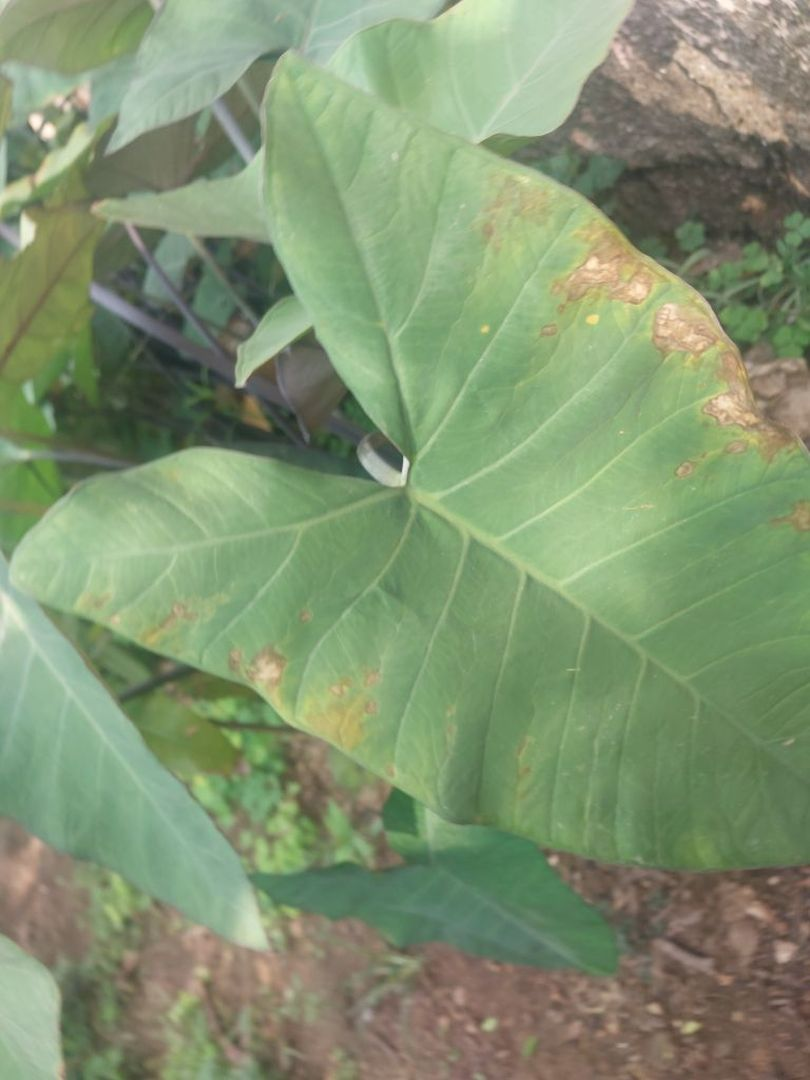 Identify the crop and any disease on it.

taro, leaf blight
